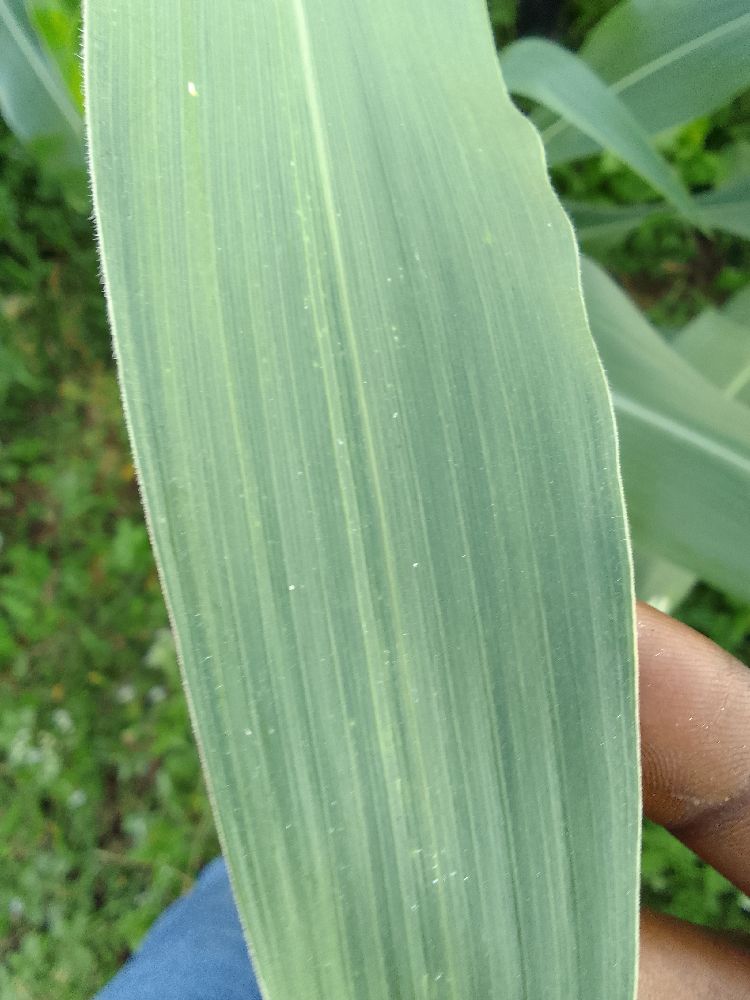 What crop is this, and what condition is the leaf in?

maize, healthy
